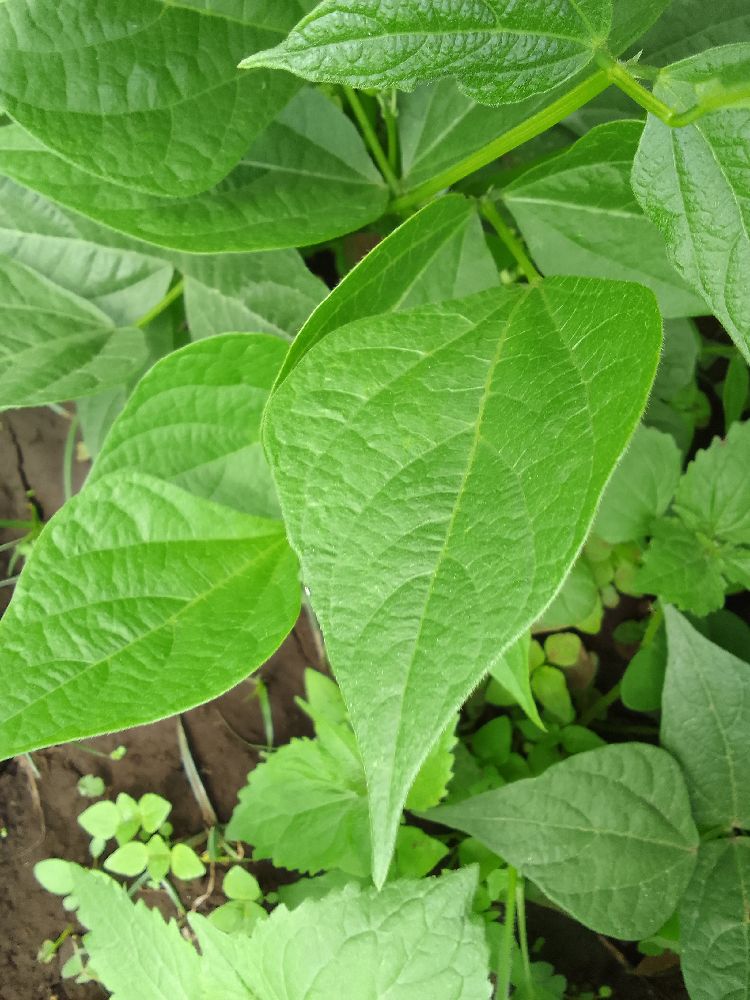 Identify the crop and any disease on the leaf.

common bean, healthy
